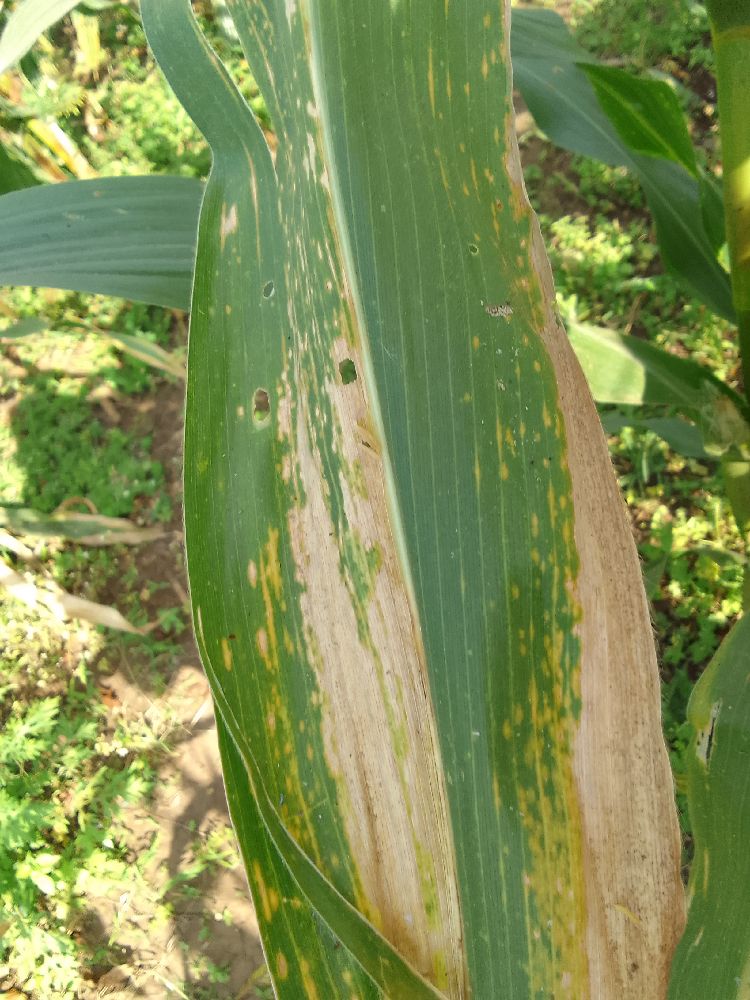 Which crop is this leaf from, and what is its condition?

maize, maize lethal necrosis
